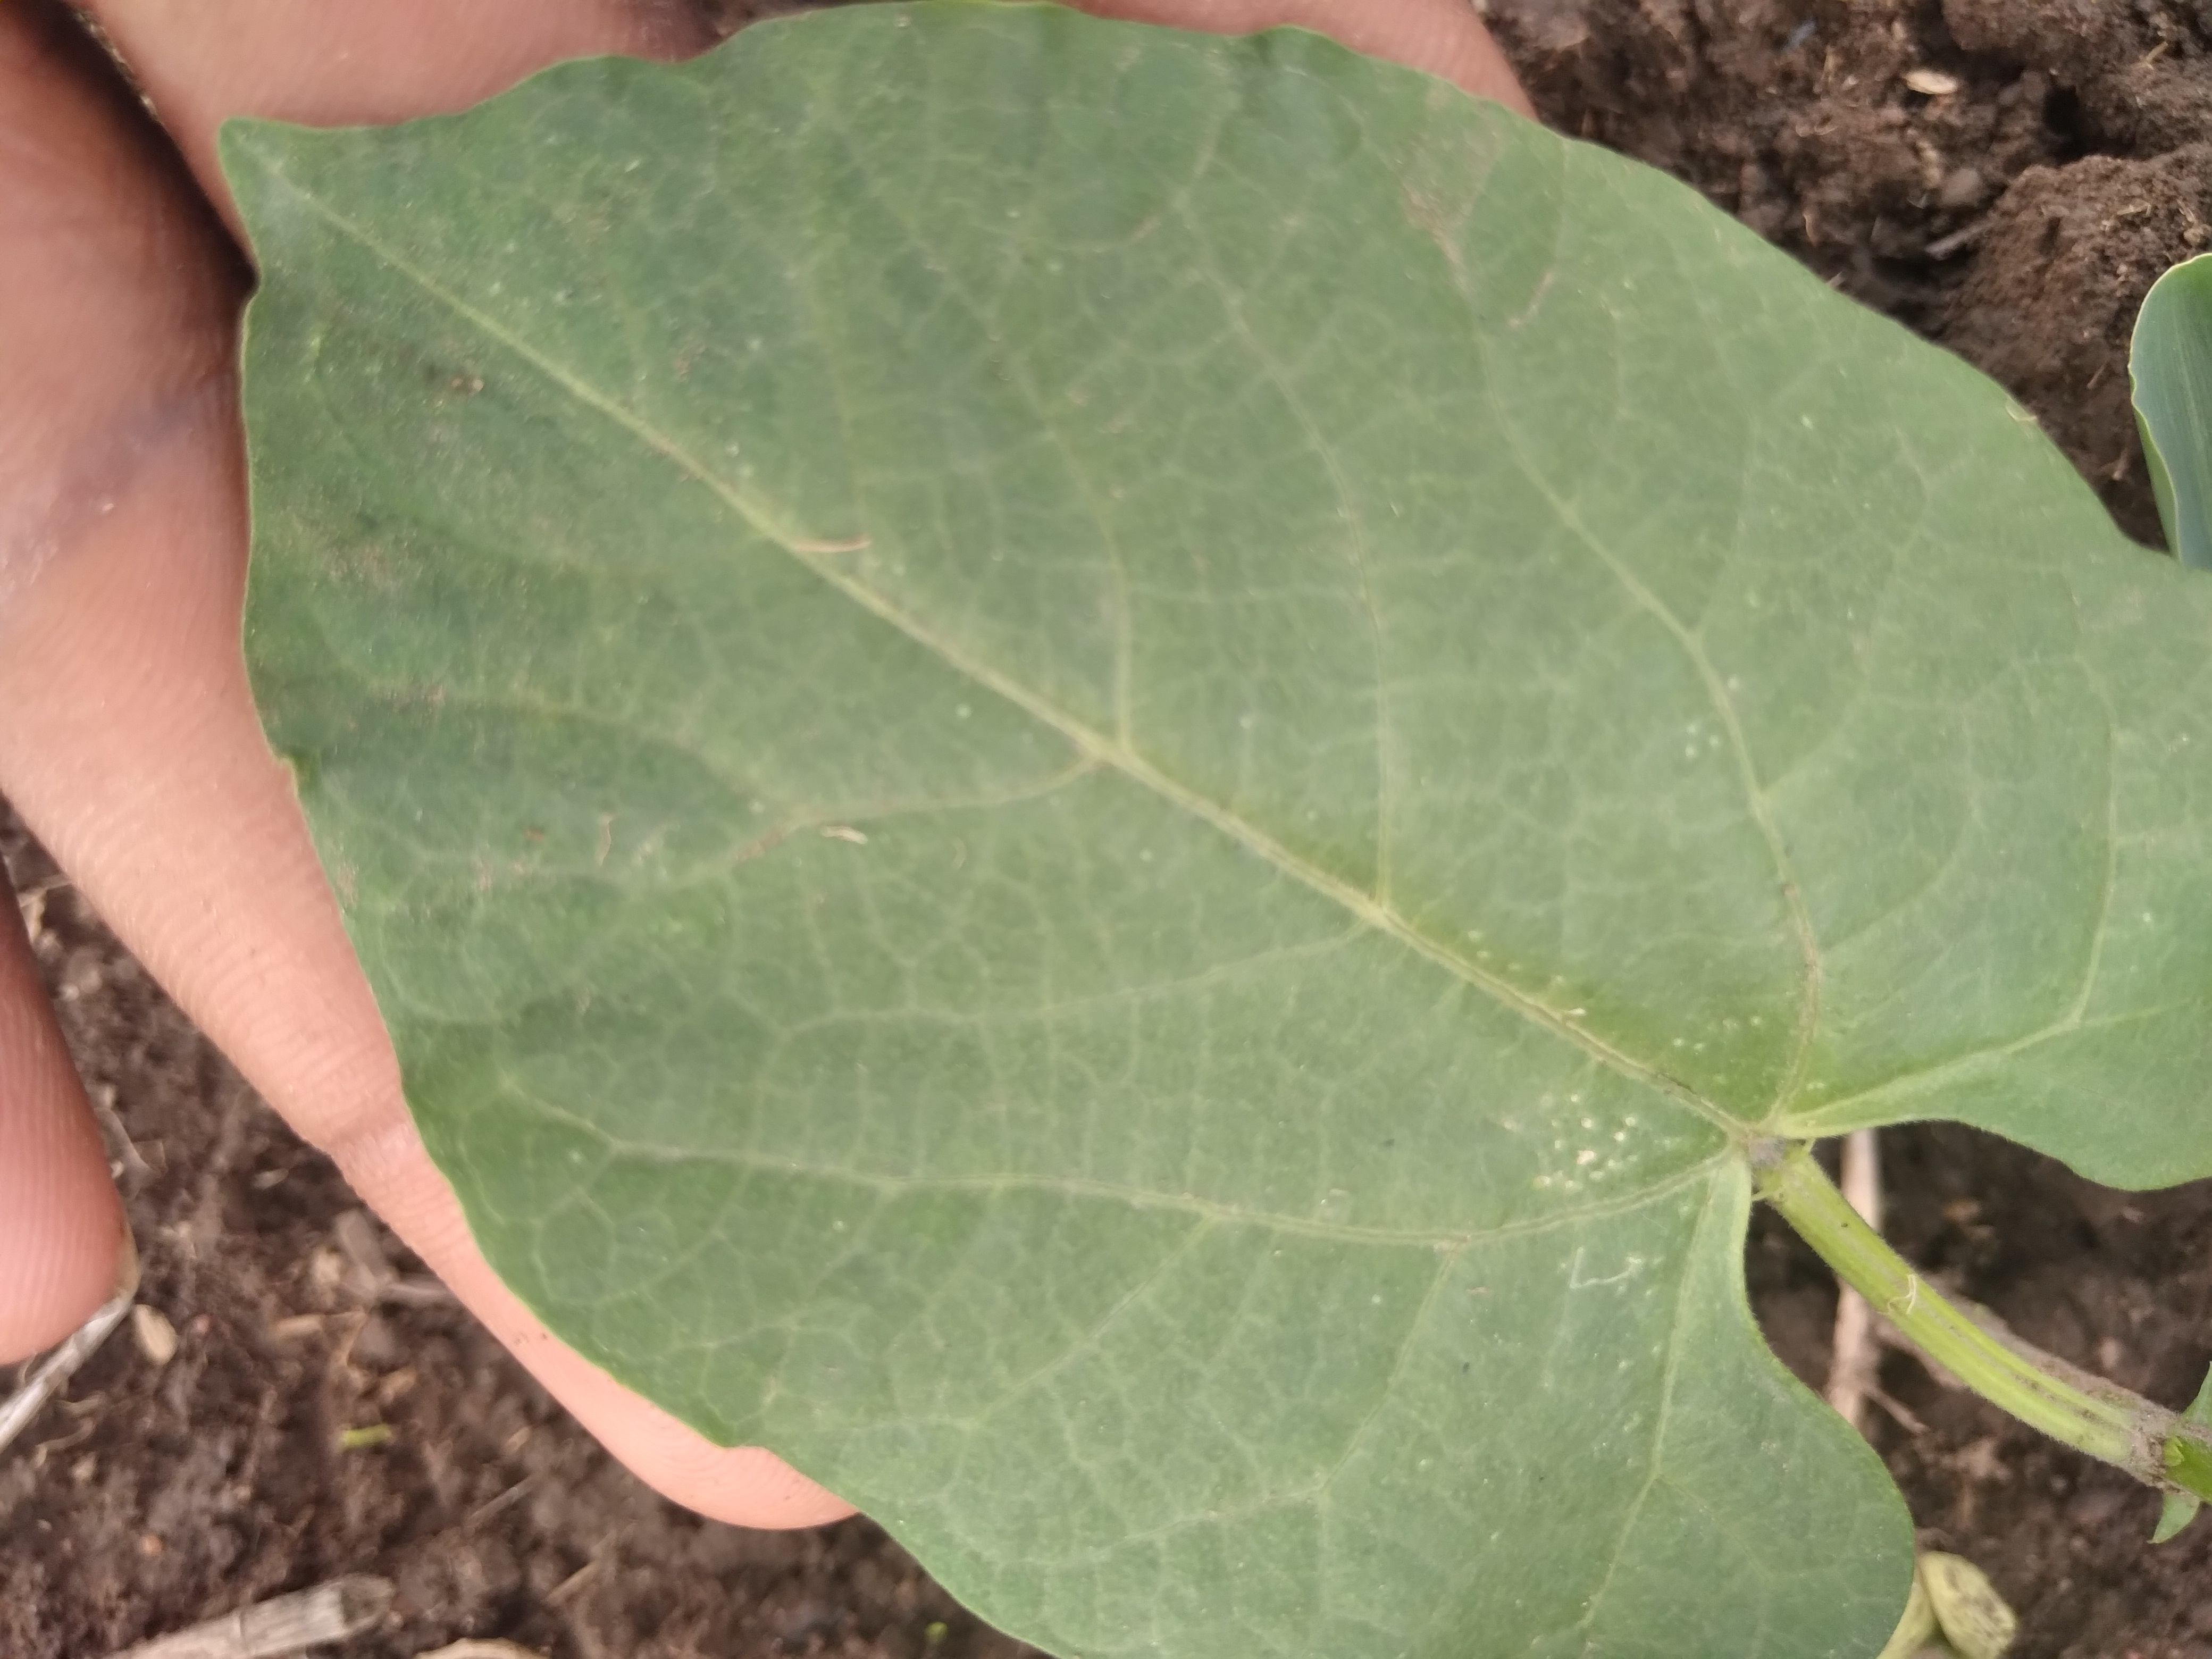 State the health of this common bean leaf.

healthy
